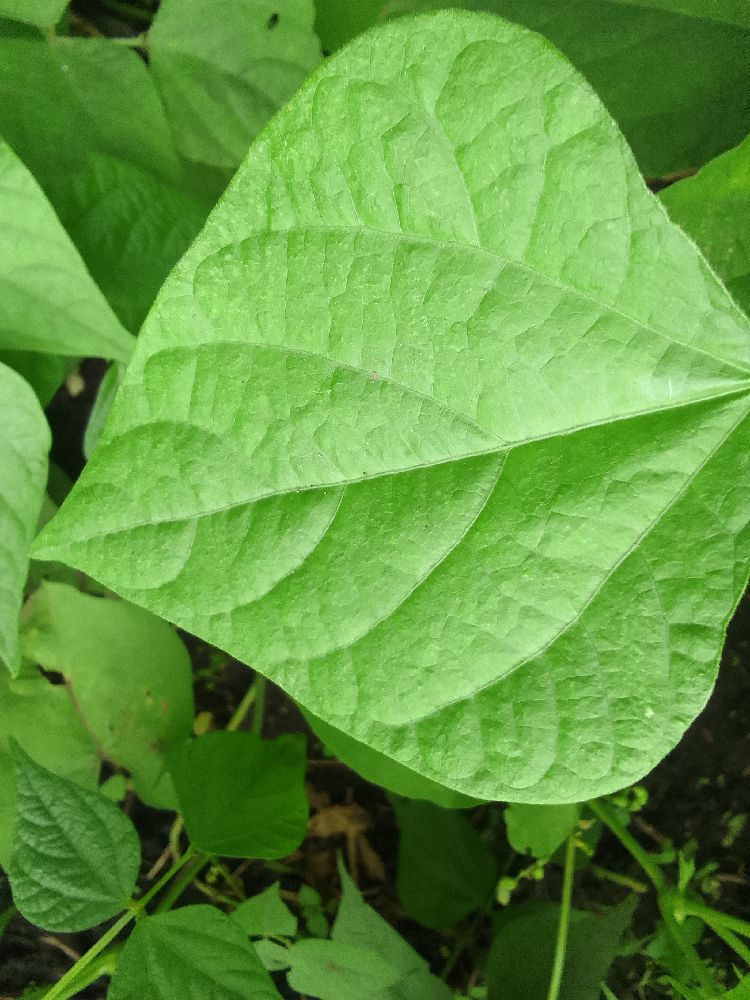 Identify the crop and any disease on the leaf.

common bean, healthy
